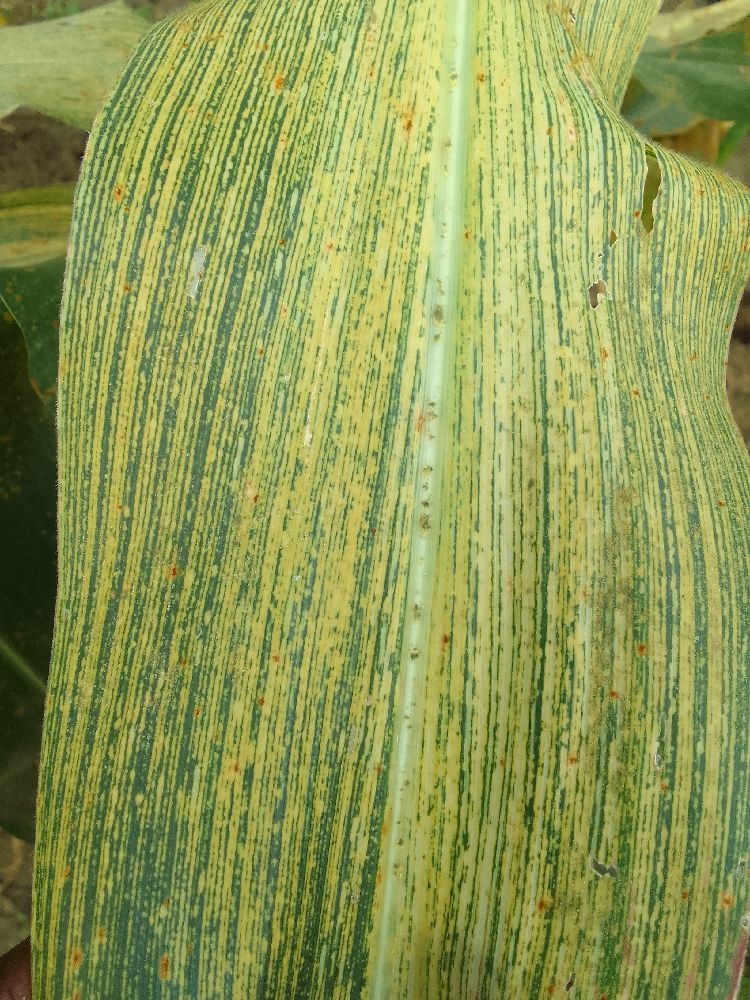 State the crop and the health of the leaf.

maize, maize streak virus
